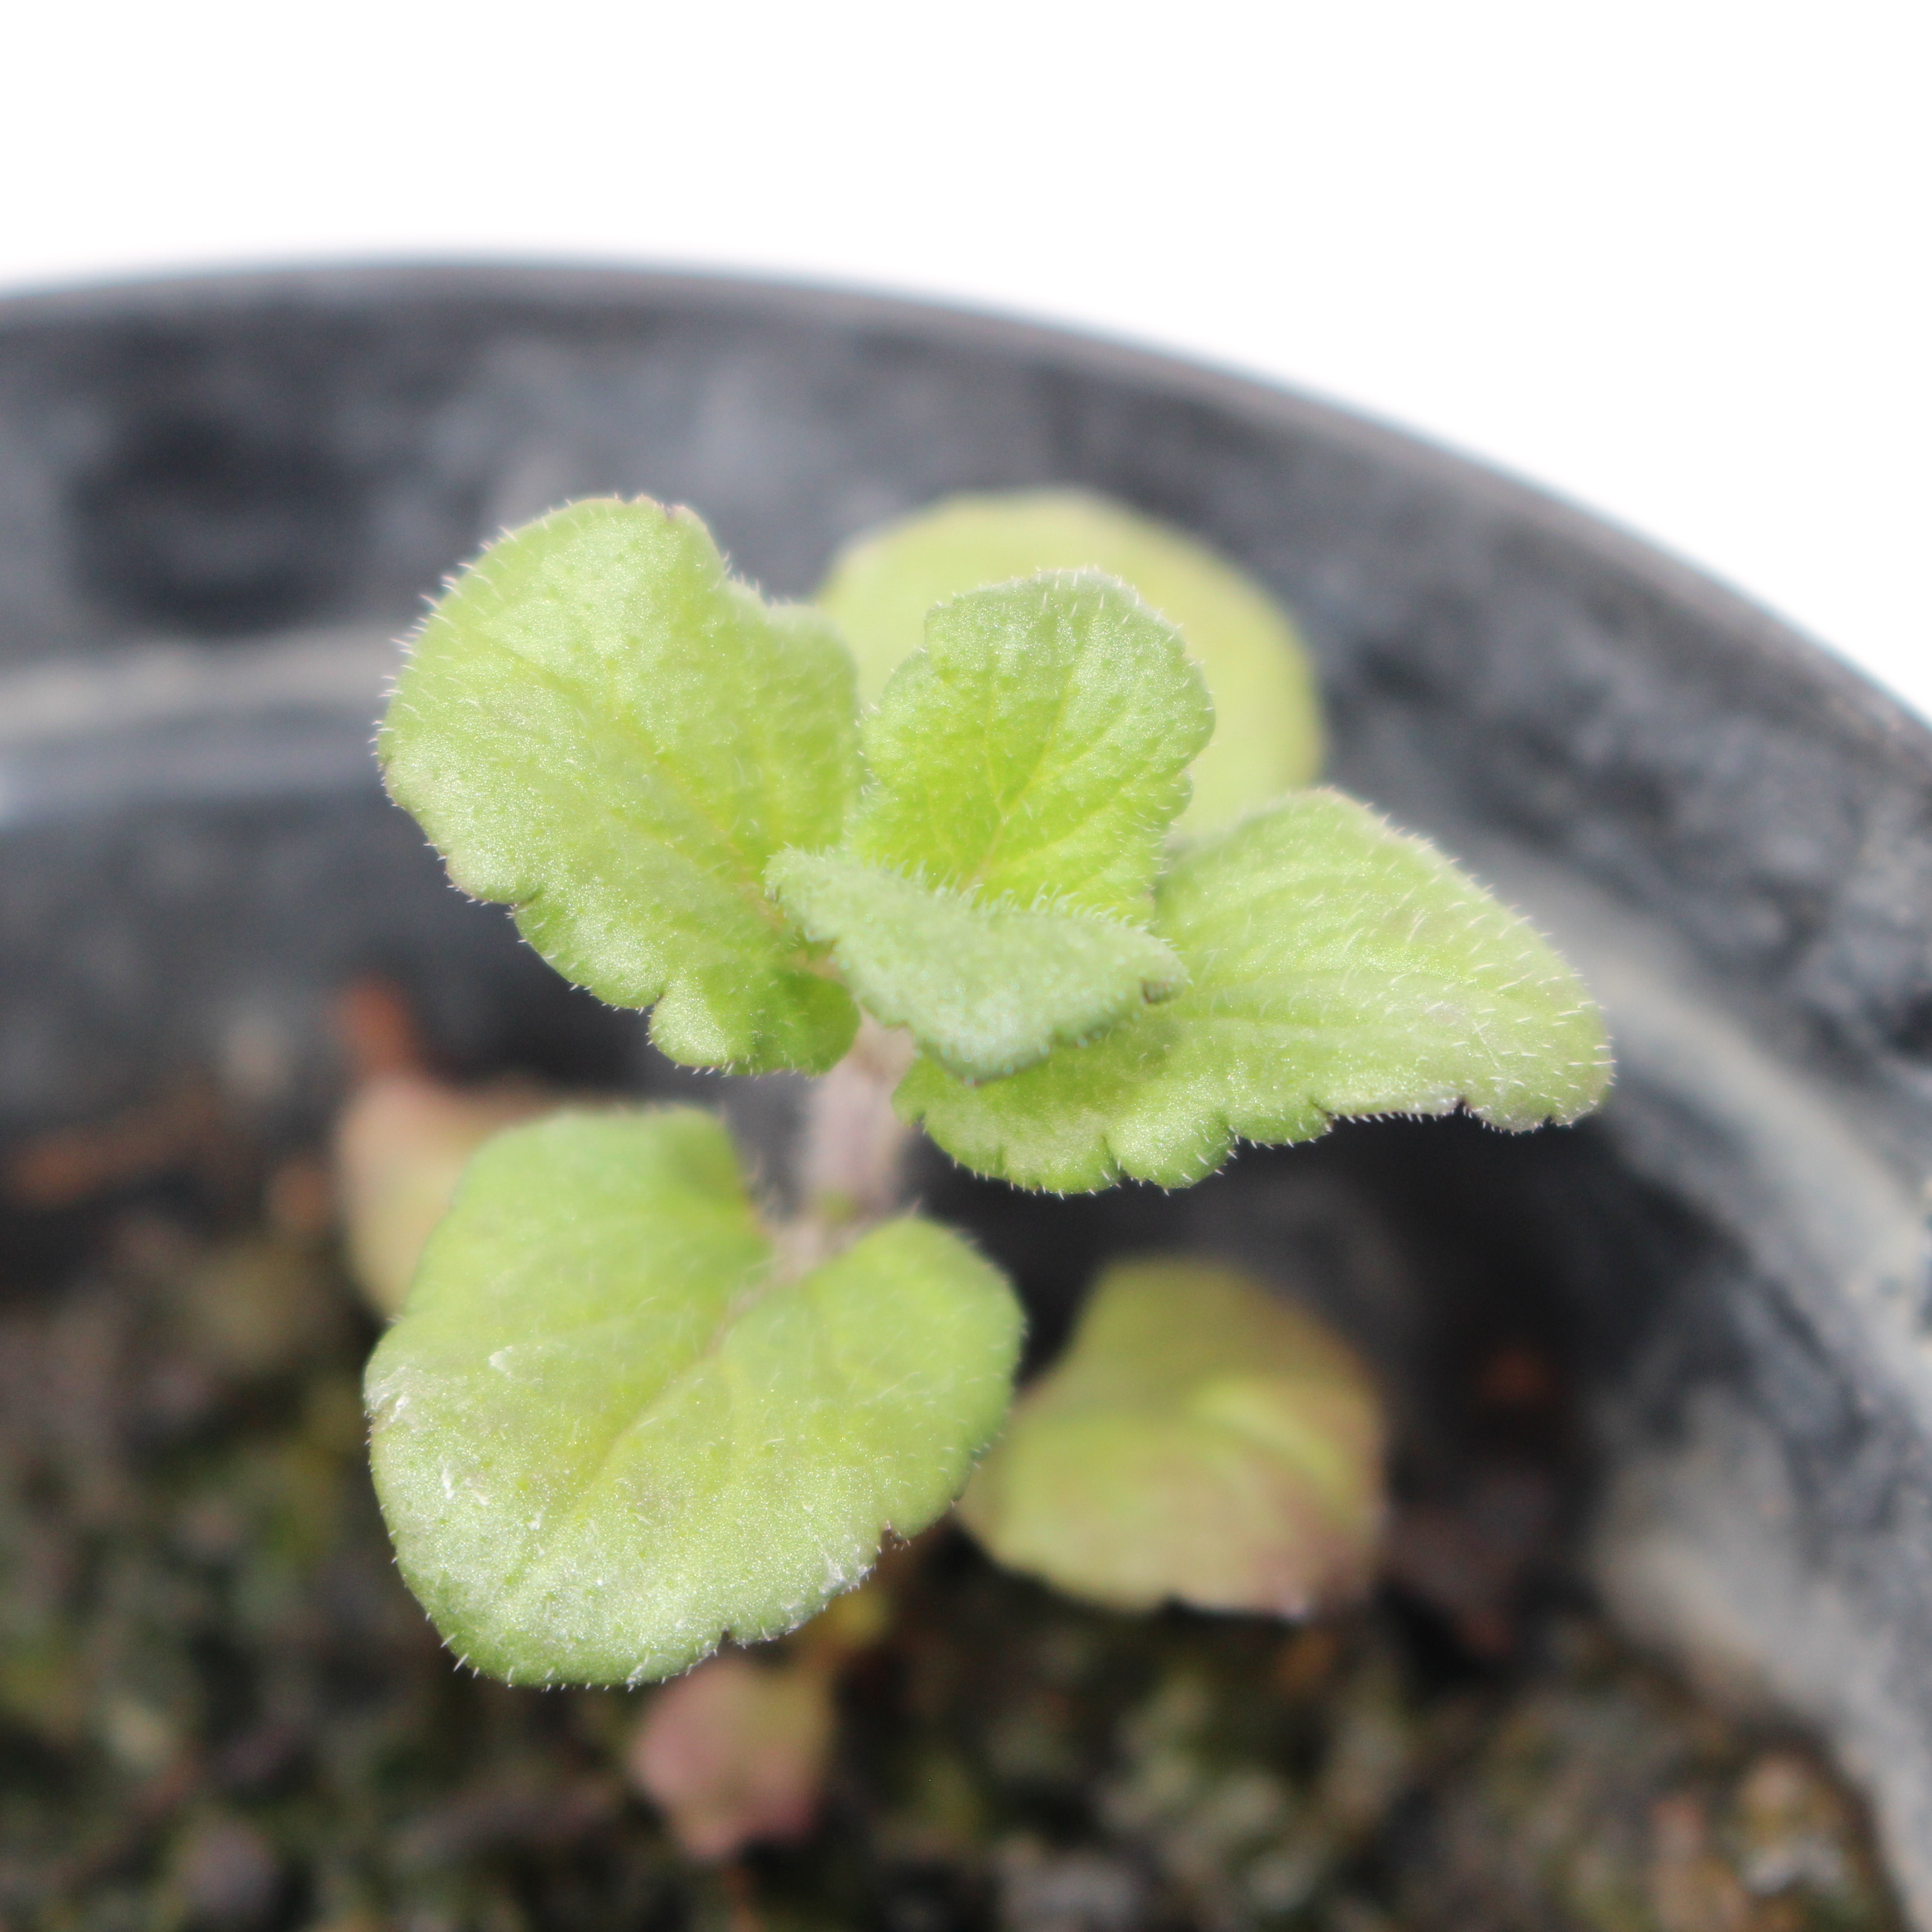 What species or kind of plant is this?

Veronica persica
